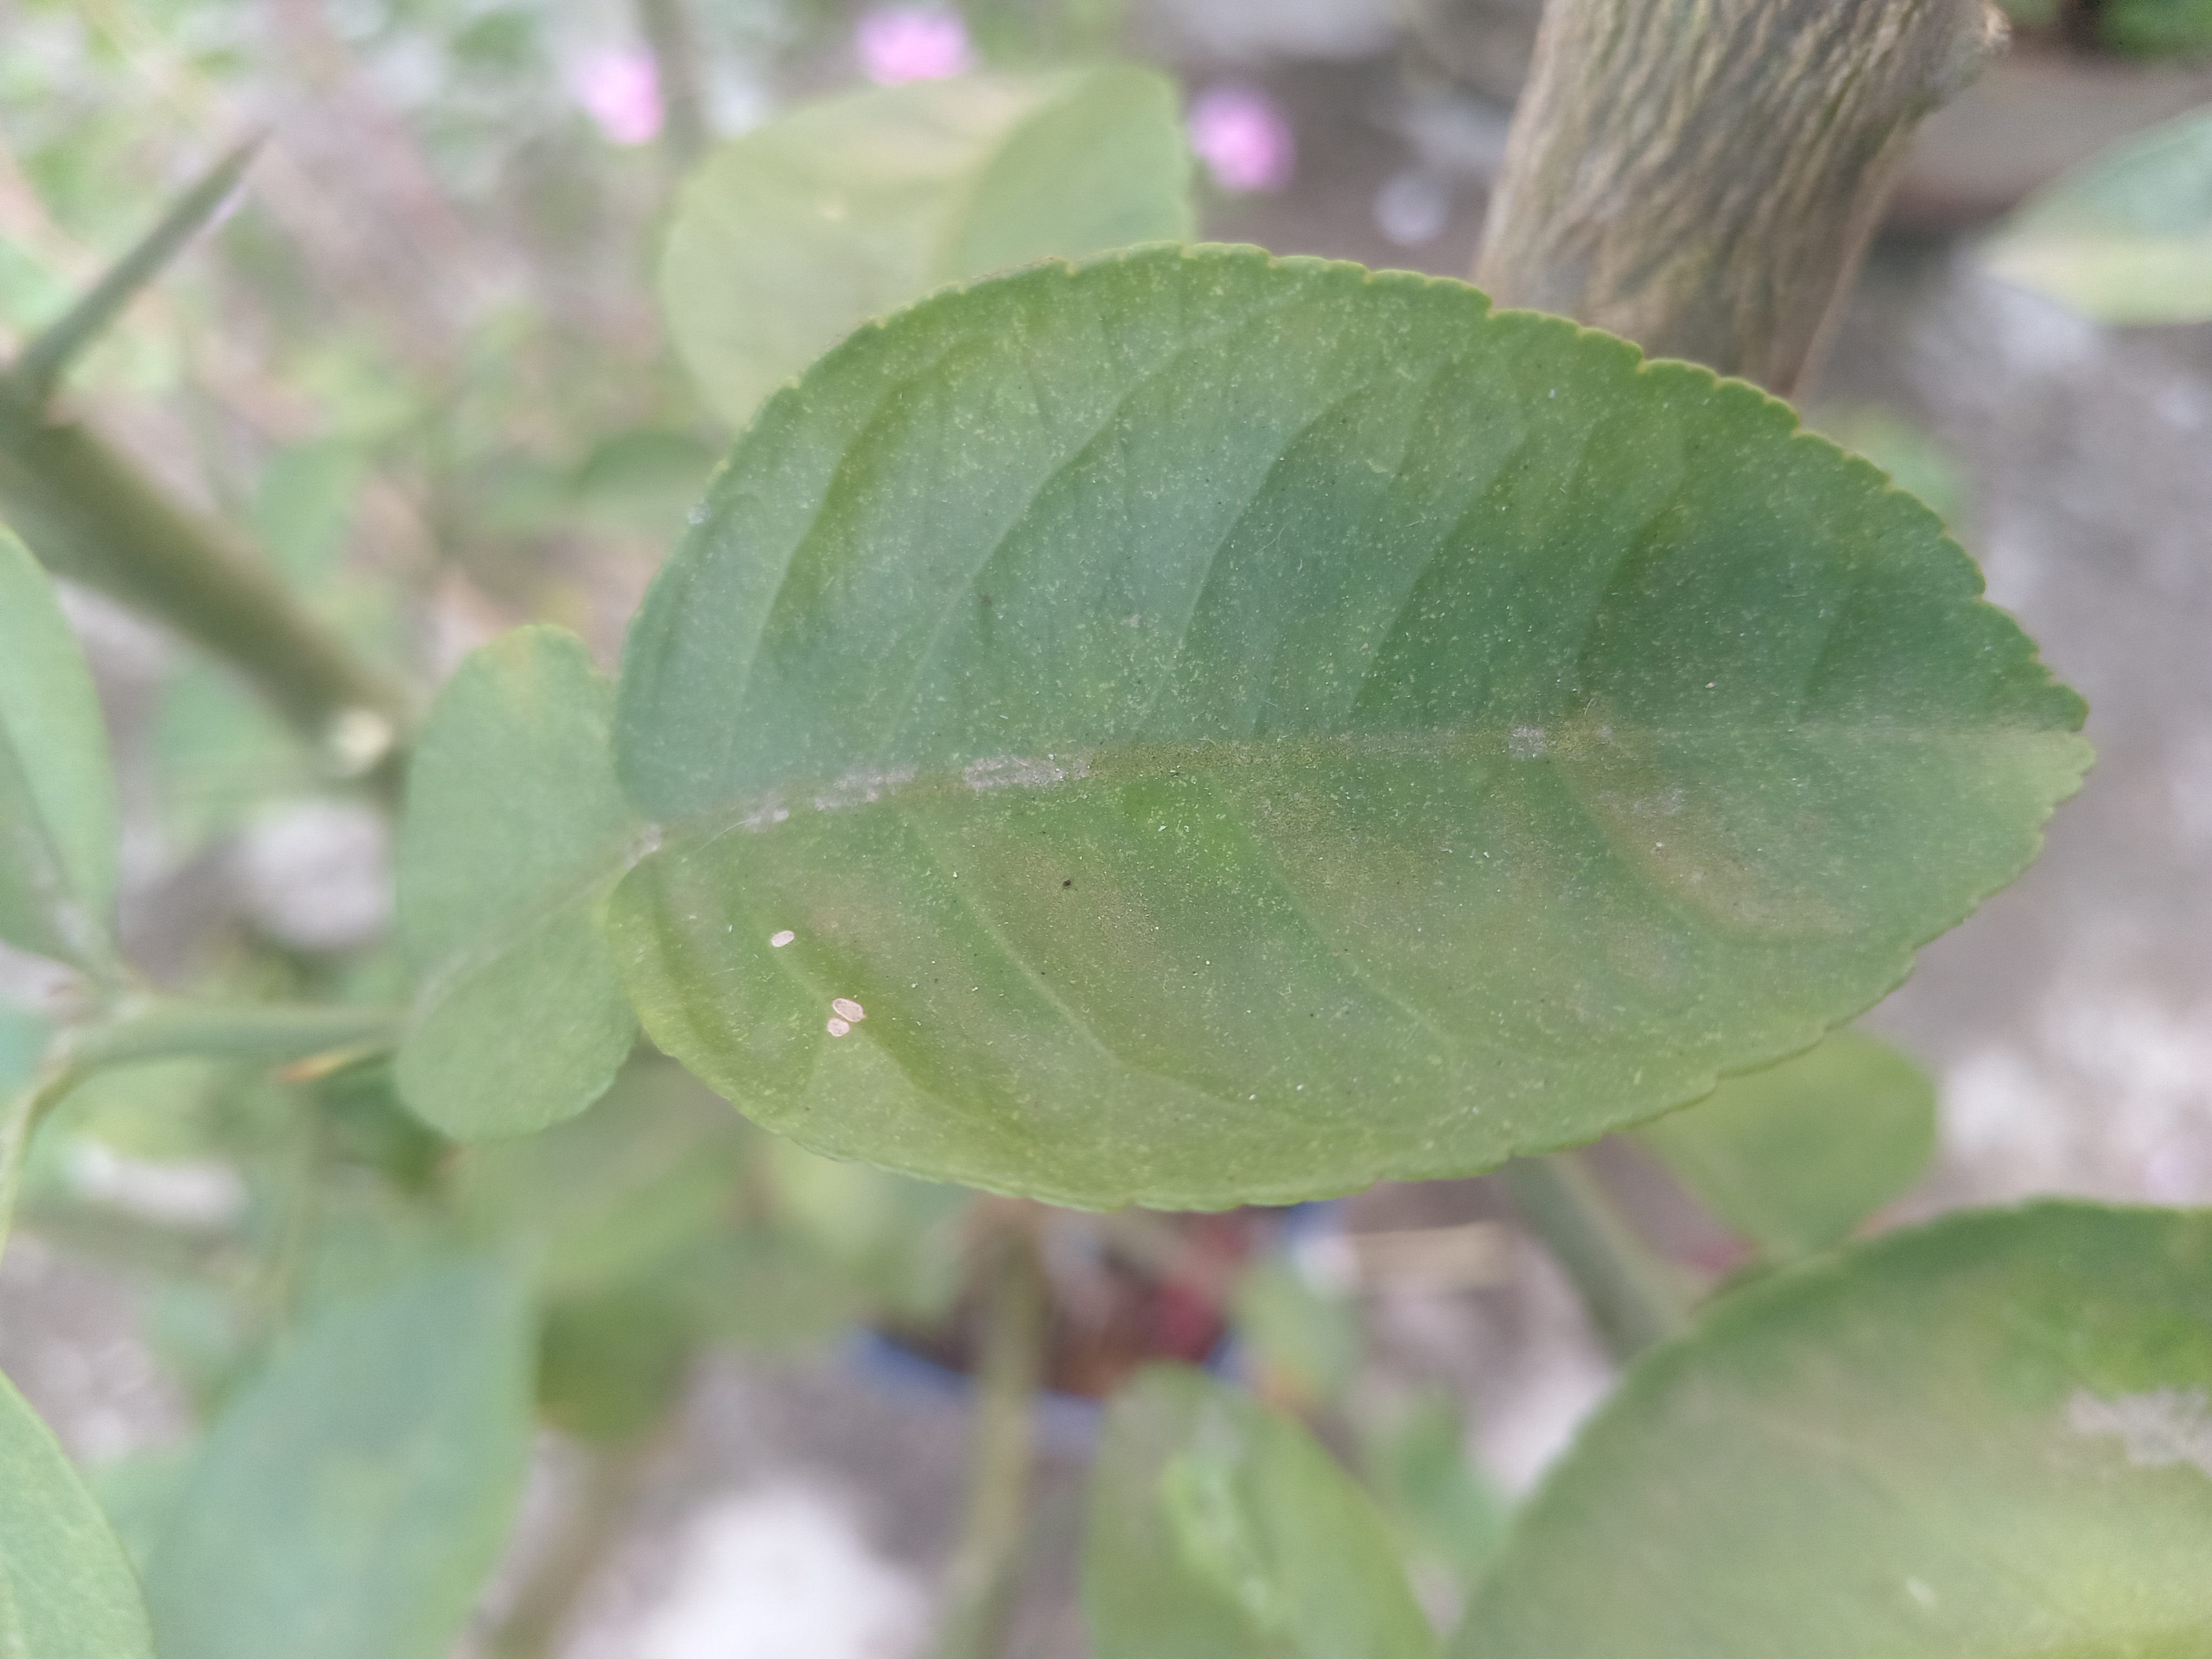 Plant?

lemon
